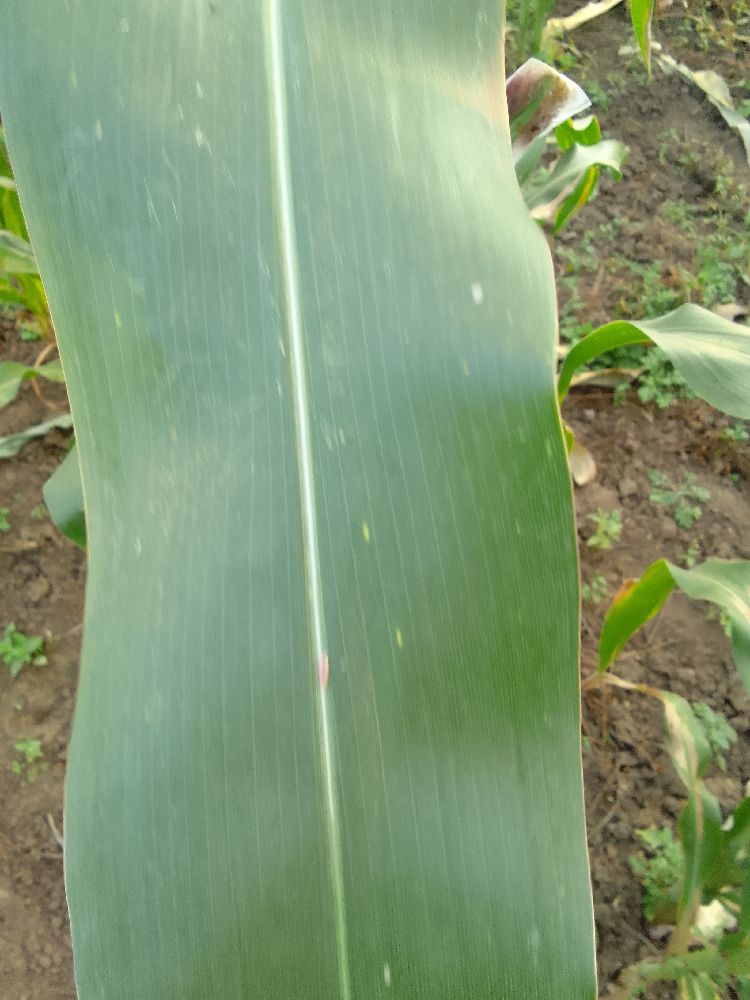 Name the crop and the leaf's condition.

maize, healthy
